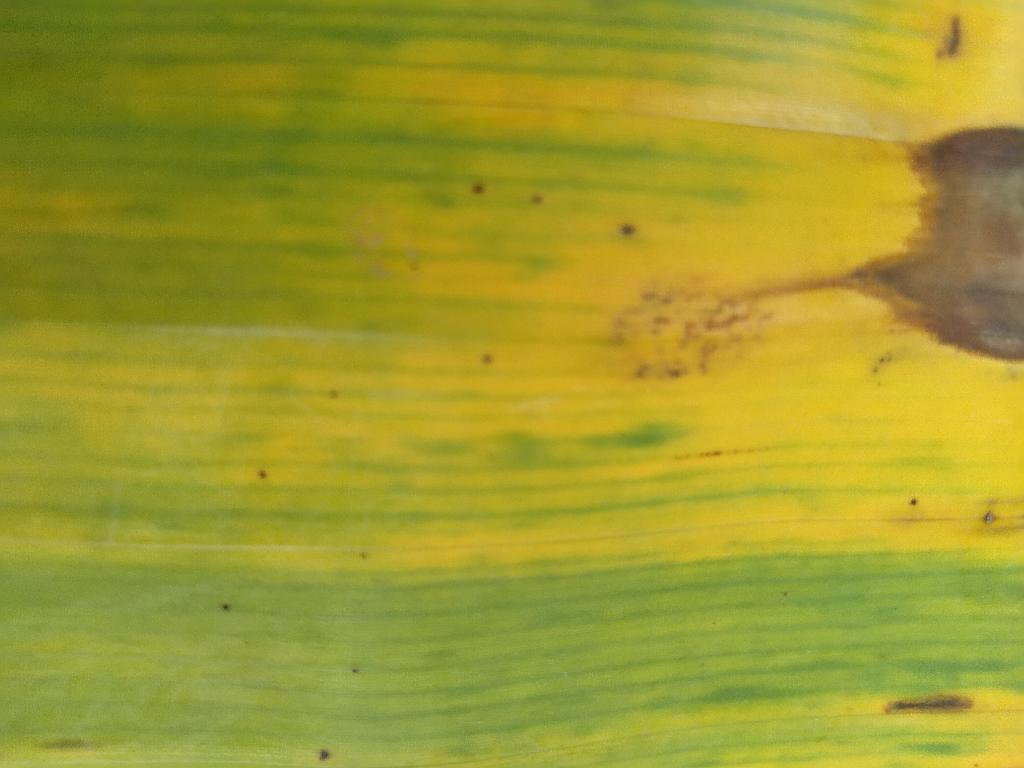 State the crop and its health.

banana, fusarium wilt race 1
